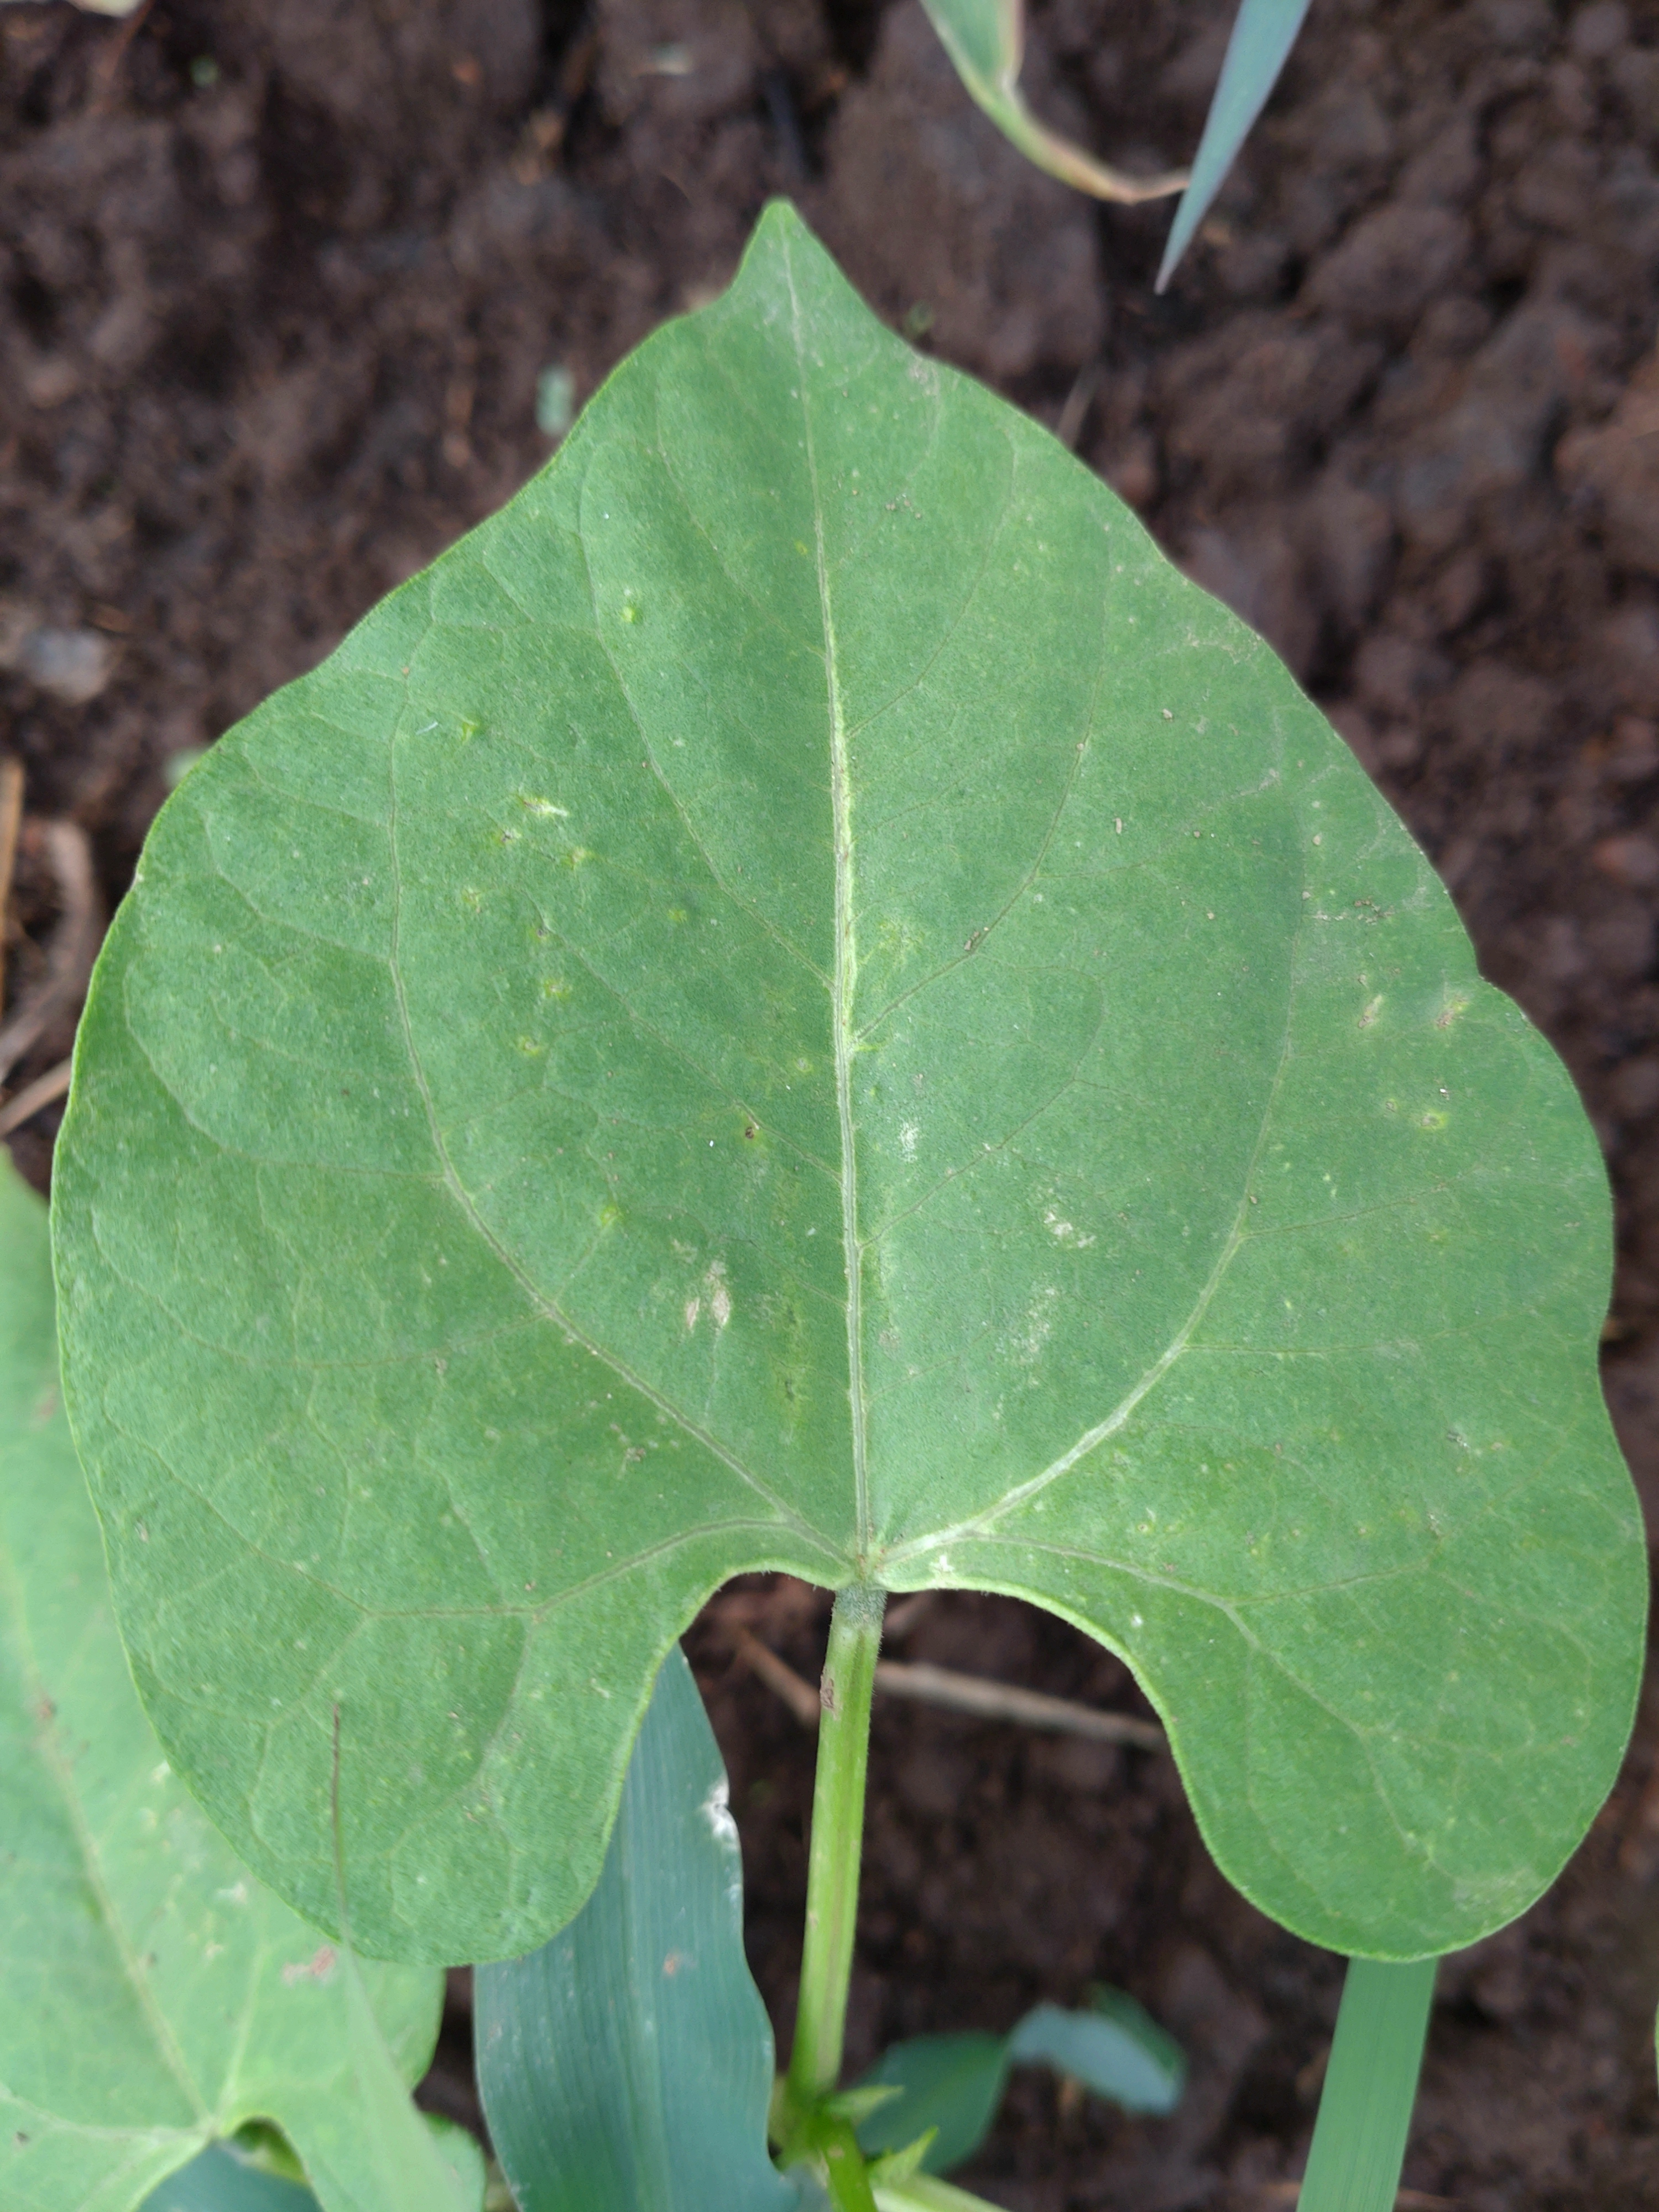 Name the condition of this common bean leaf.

healthy
